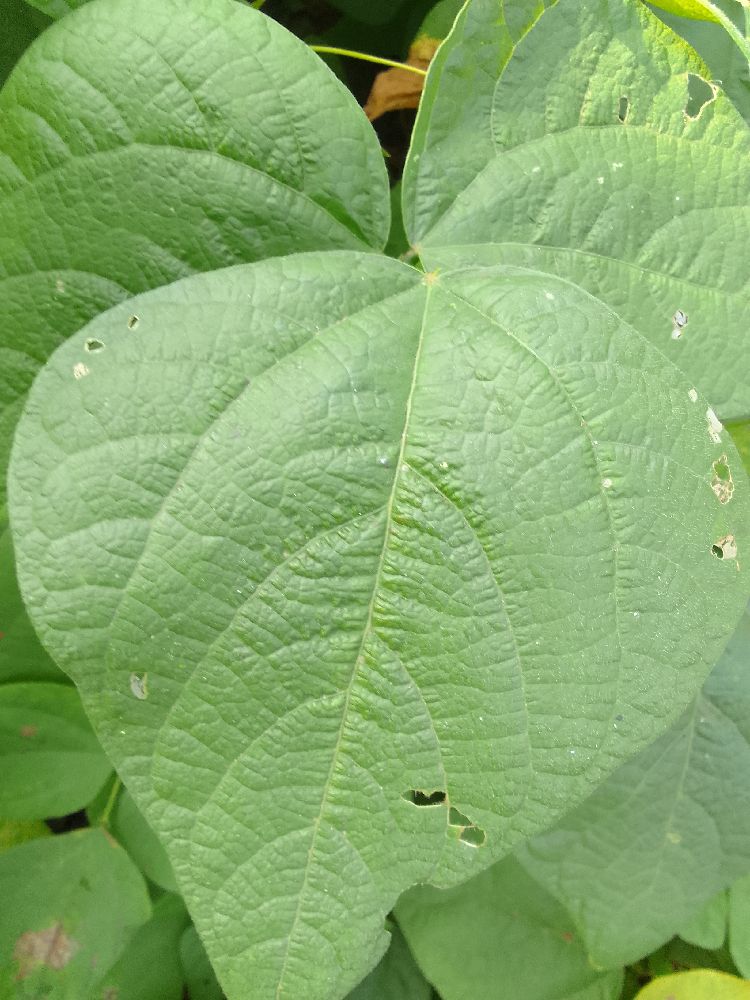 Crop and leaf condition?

common bean, healthy
